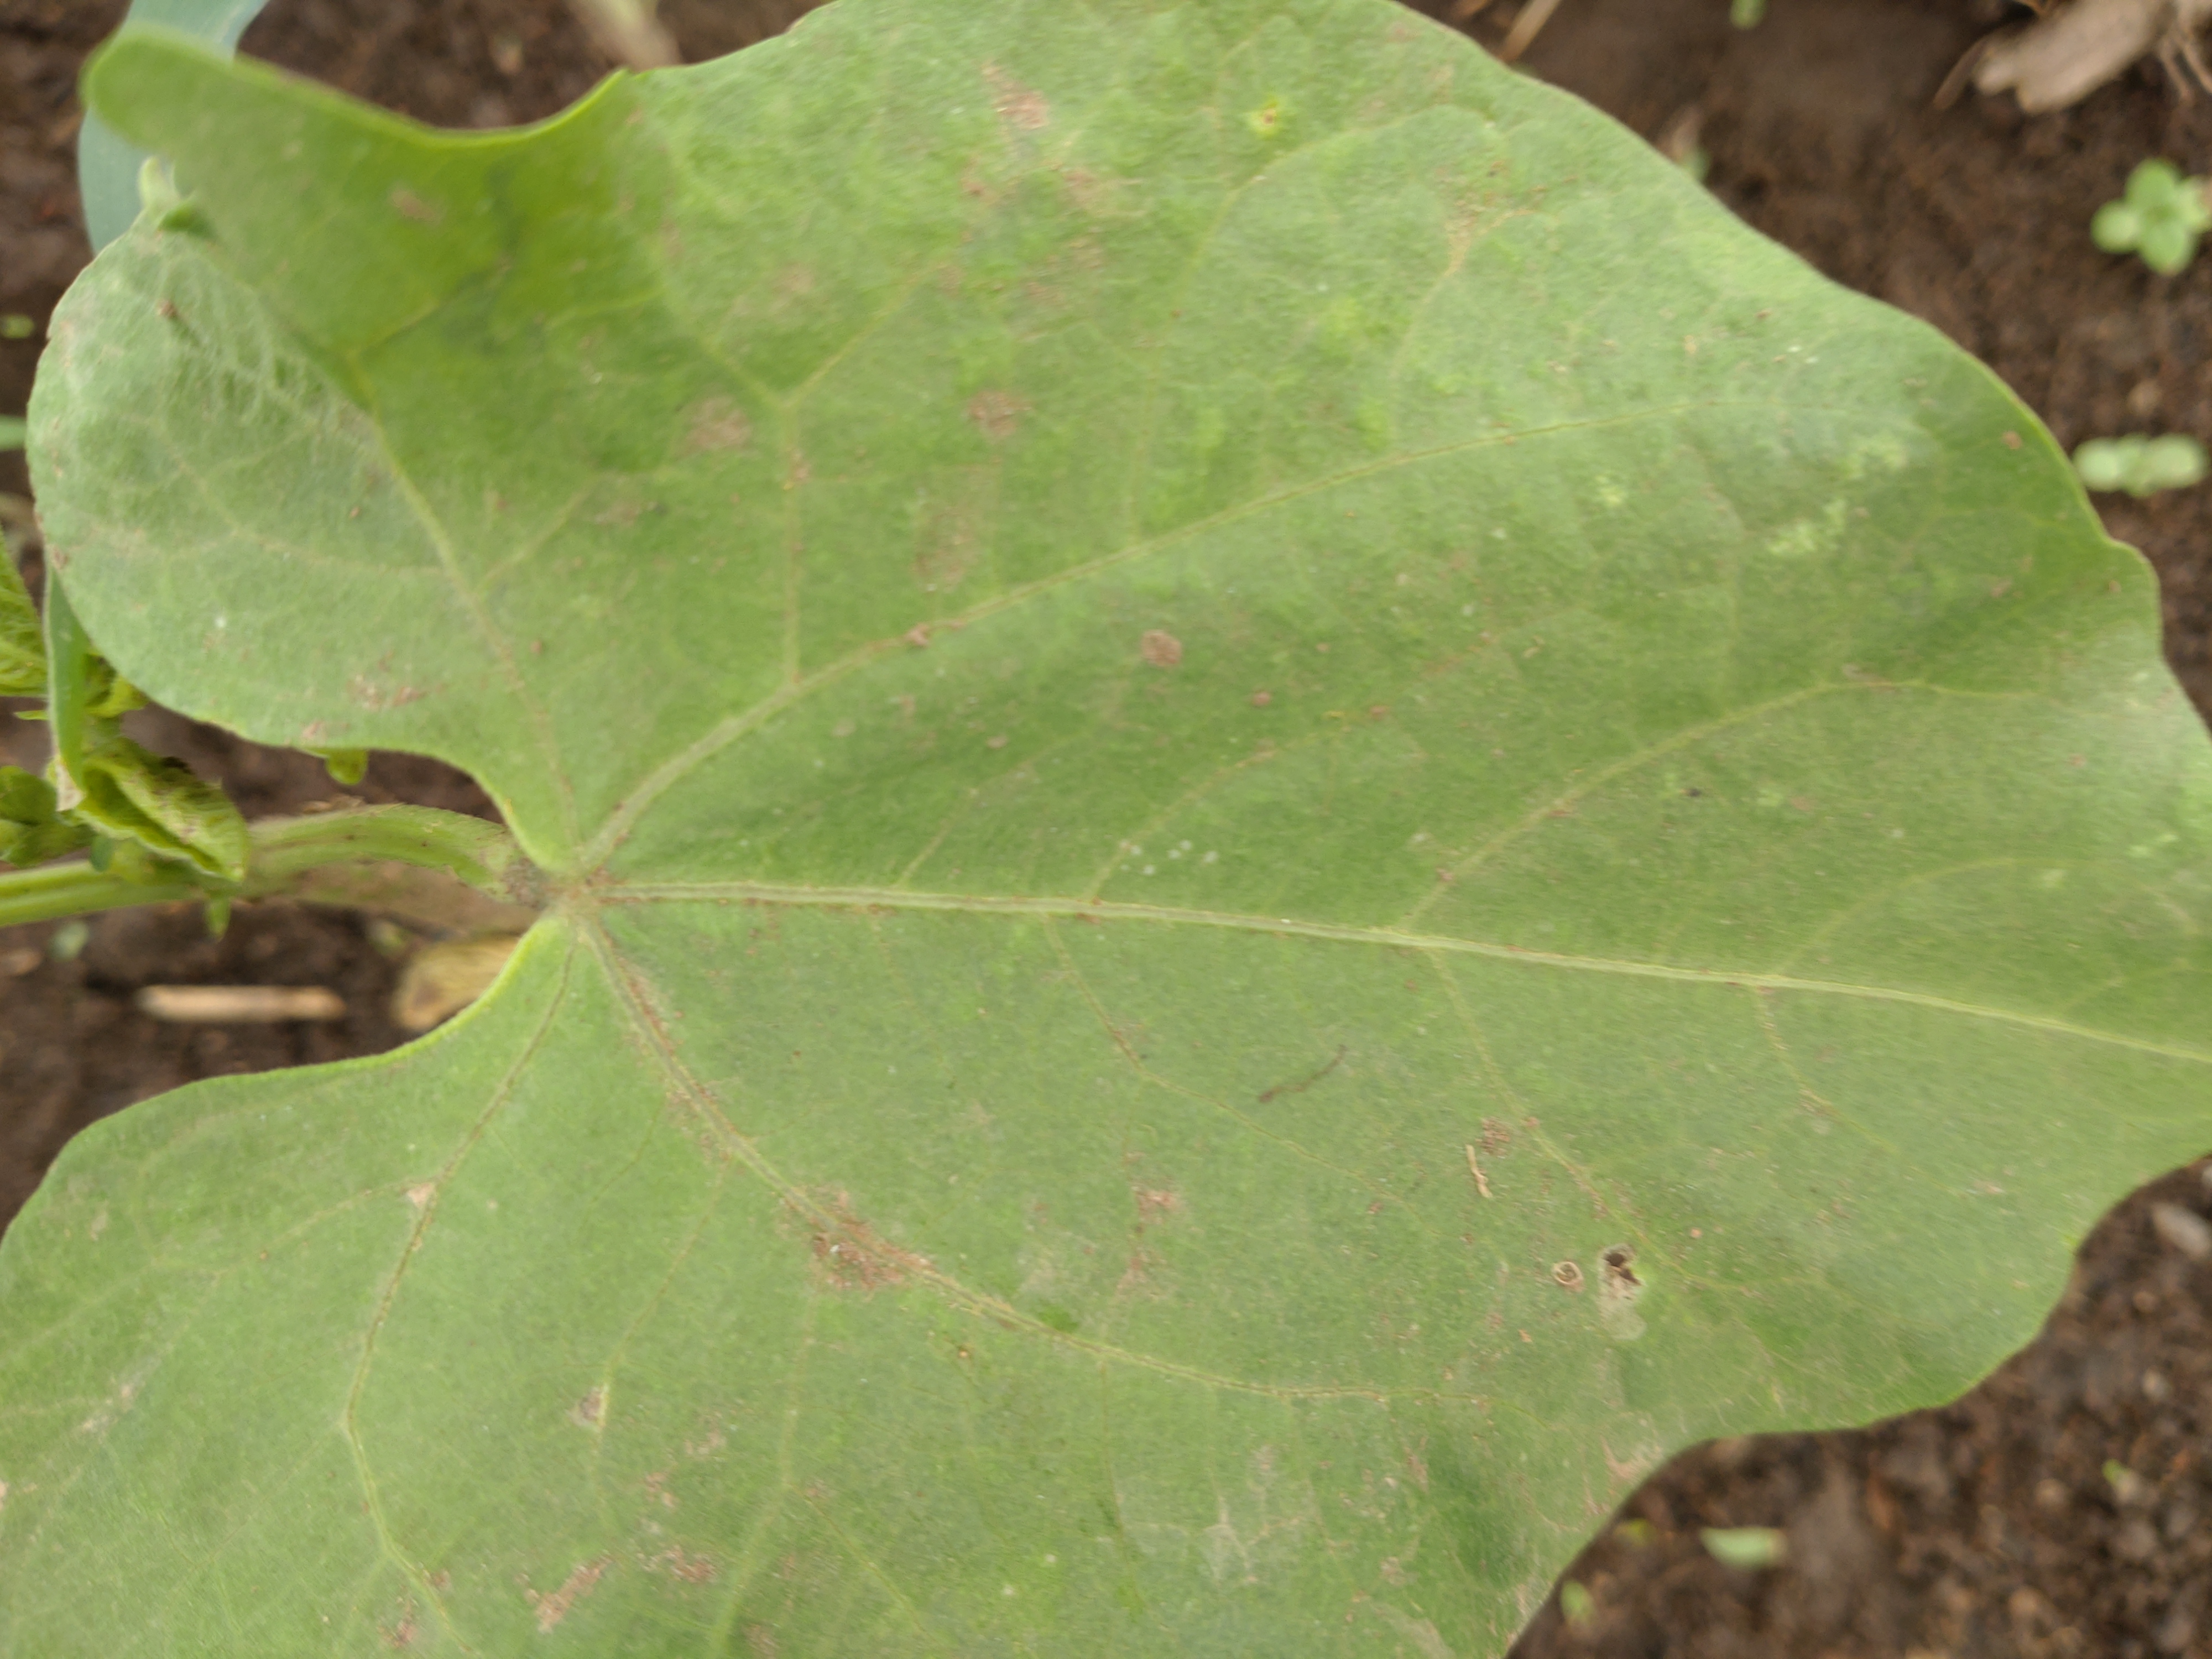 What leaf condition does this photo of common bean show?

healthy
